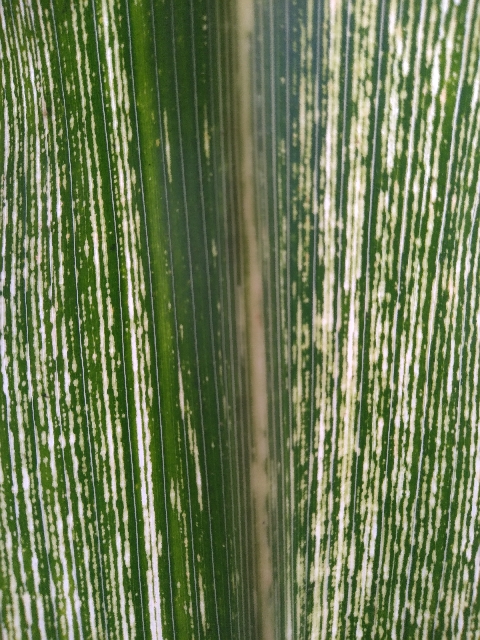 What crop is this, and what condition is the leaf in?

maize, maize streak virus
